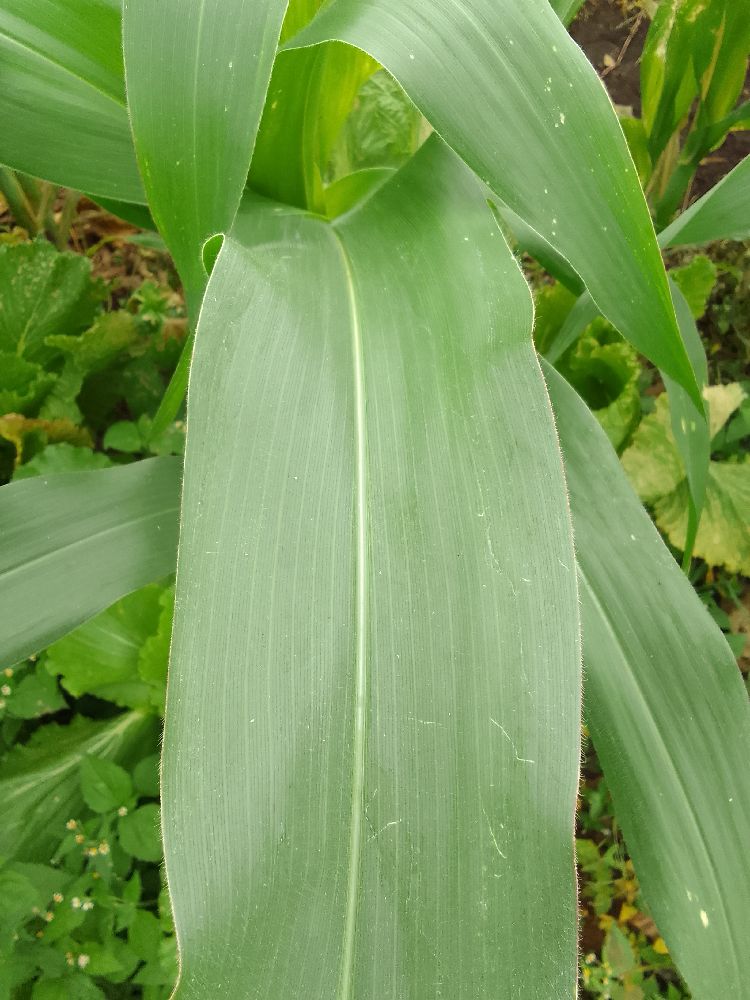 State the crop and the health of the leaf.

maize, healthy
